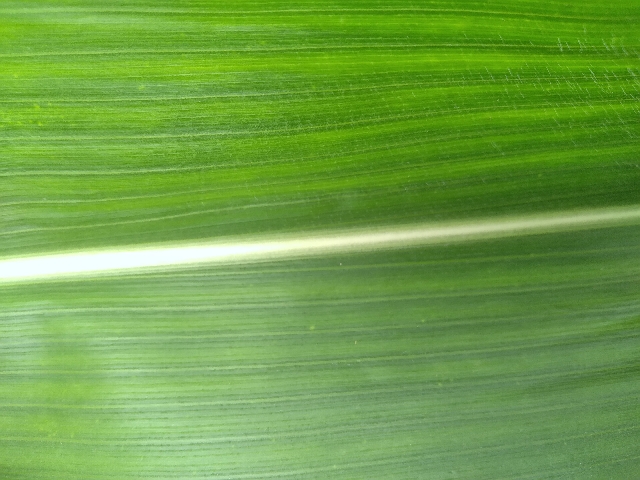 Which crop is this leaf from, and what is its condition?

maize, healthy
